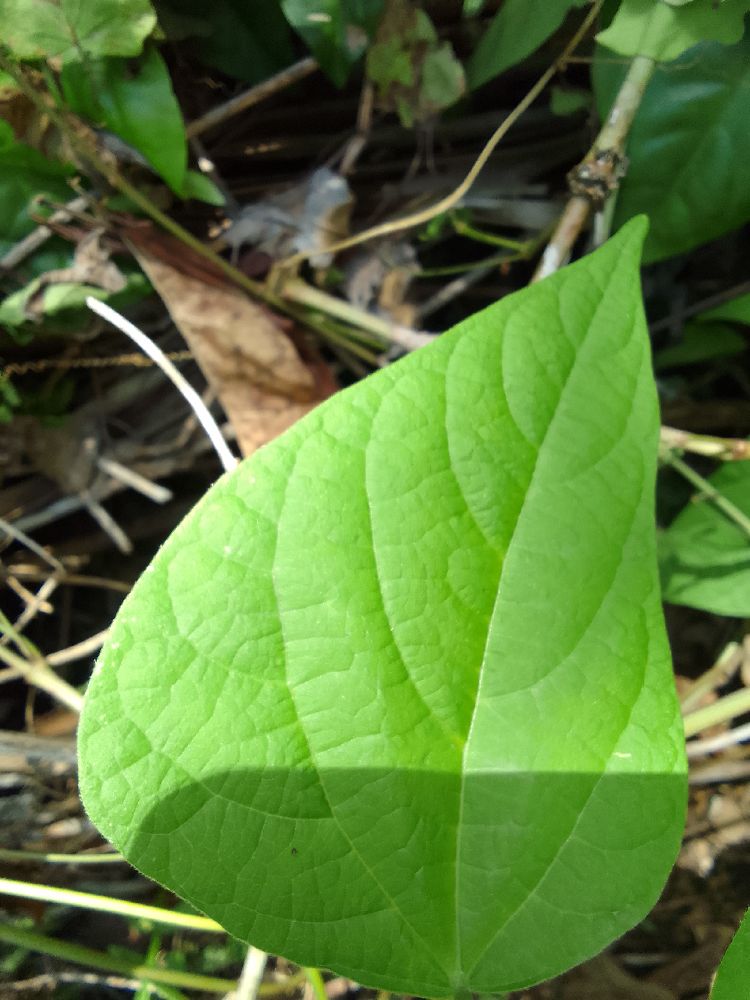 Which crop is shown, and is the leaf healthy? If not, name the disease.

common bean, healthy
